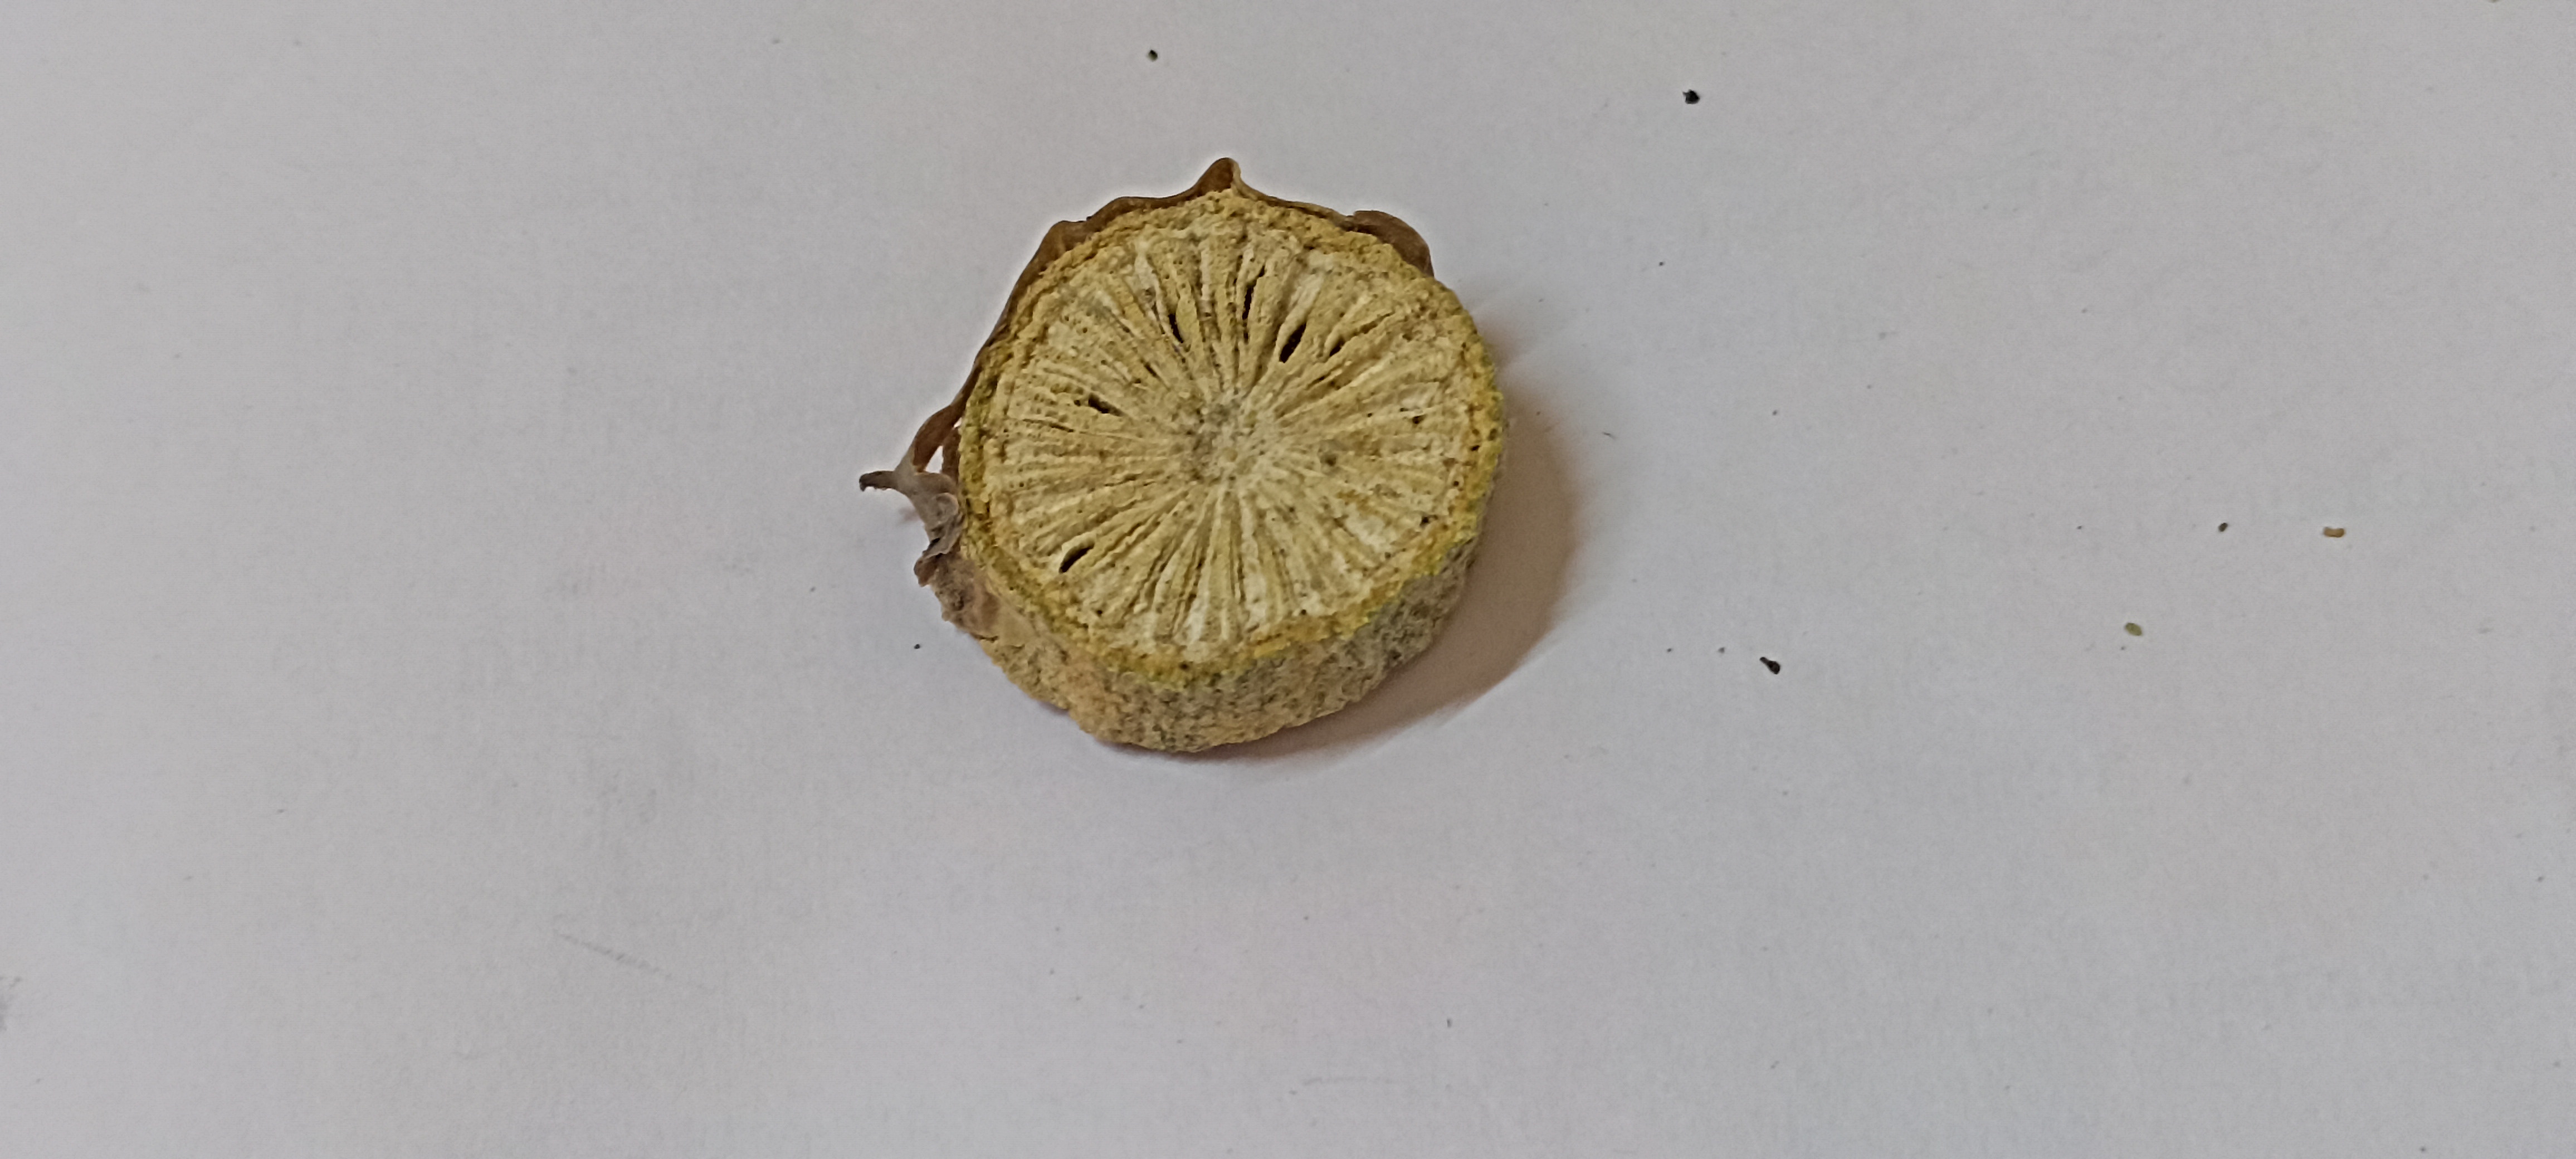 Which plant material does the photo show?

gulvel
